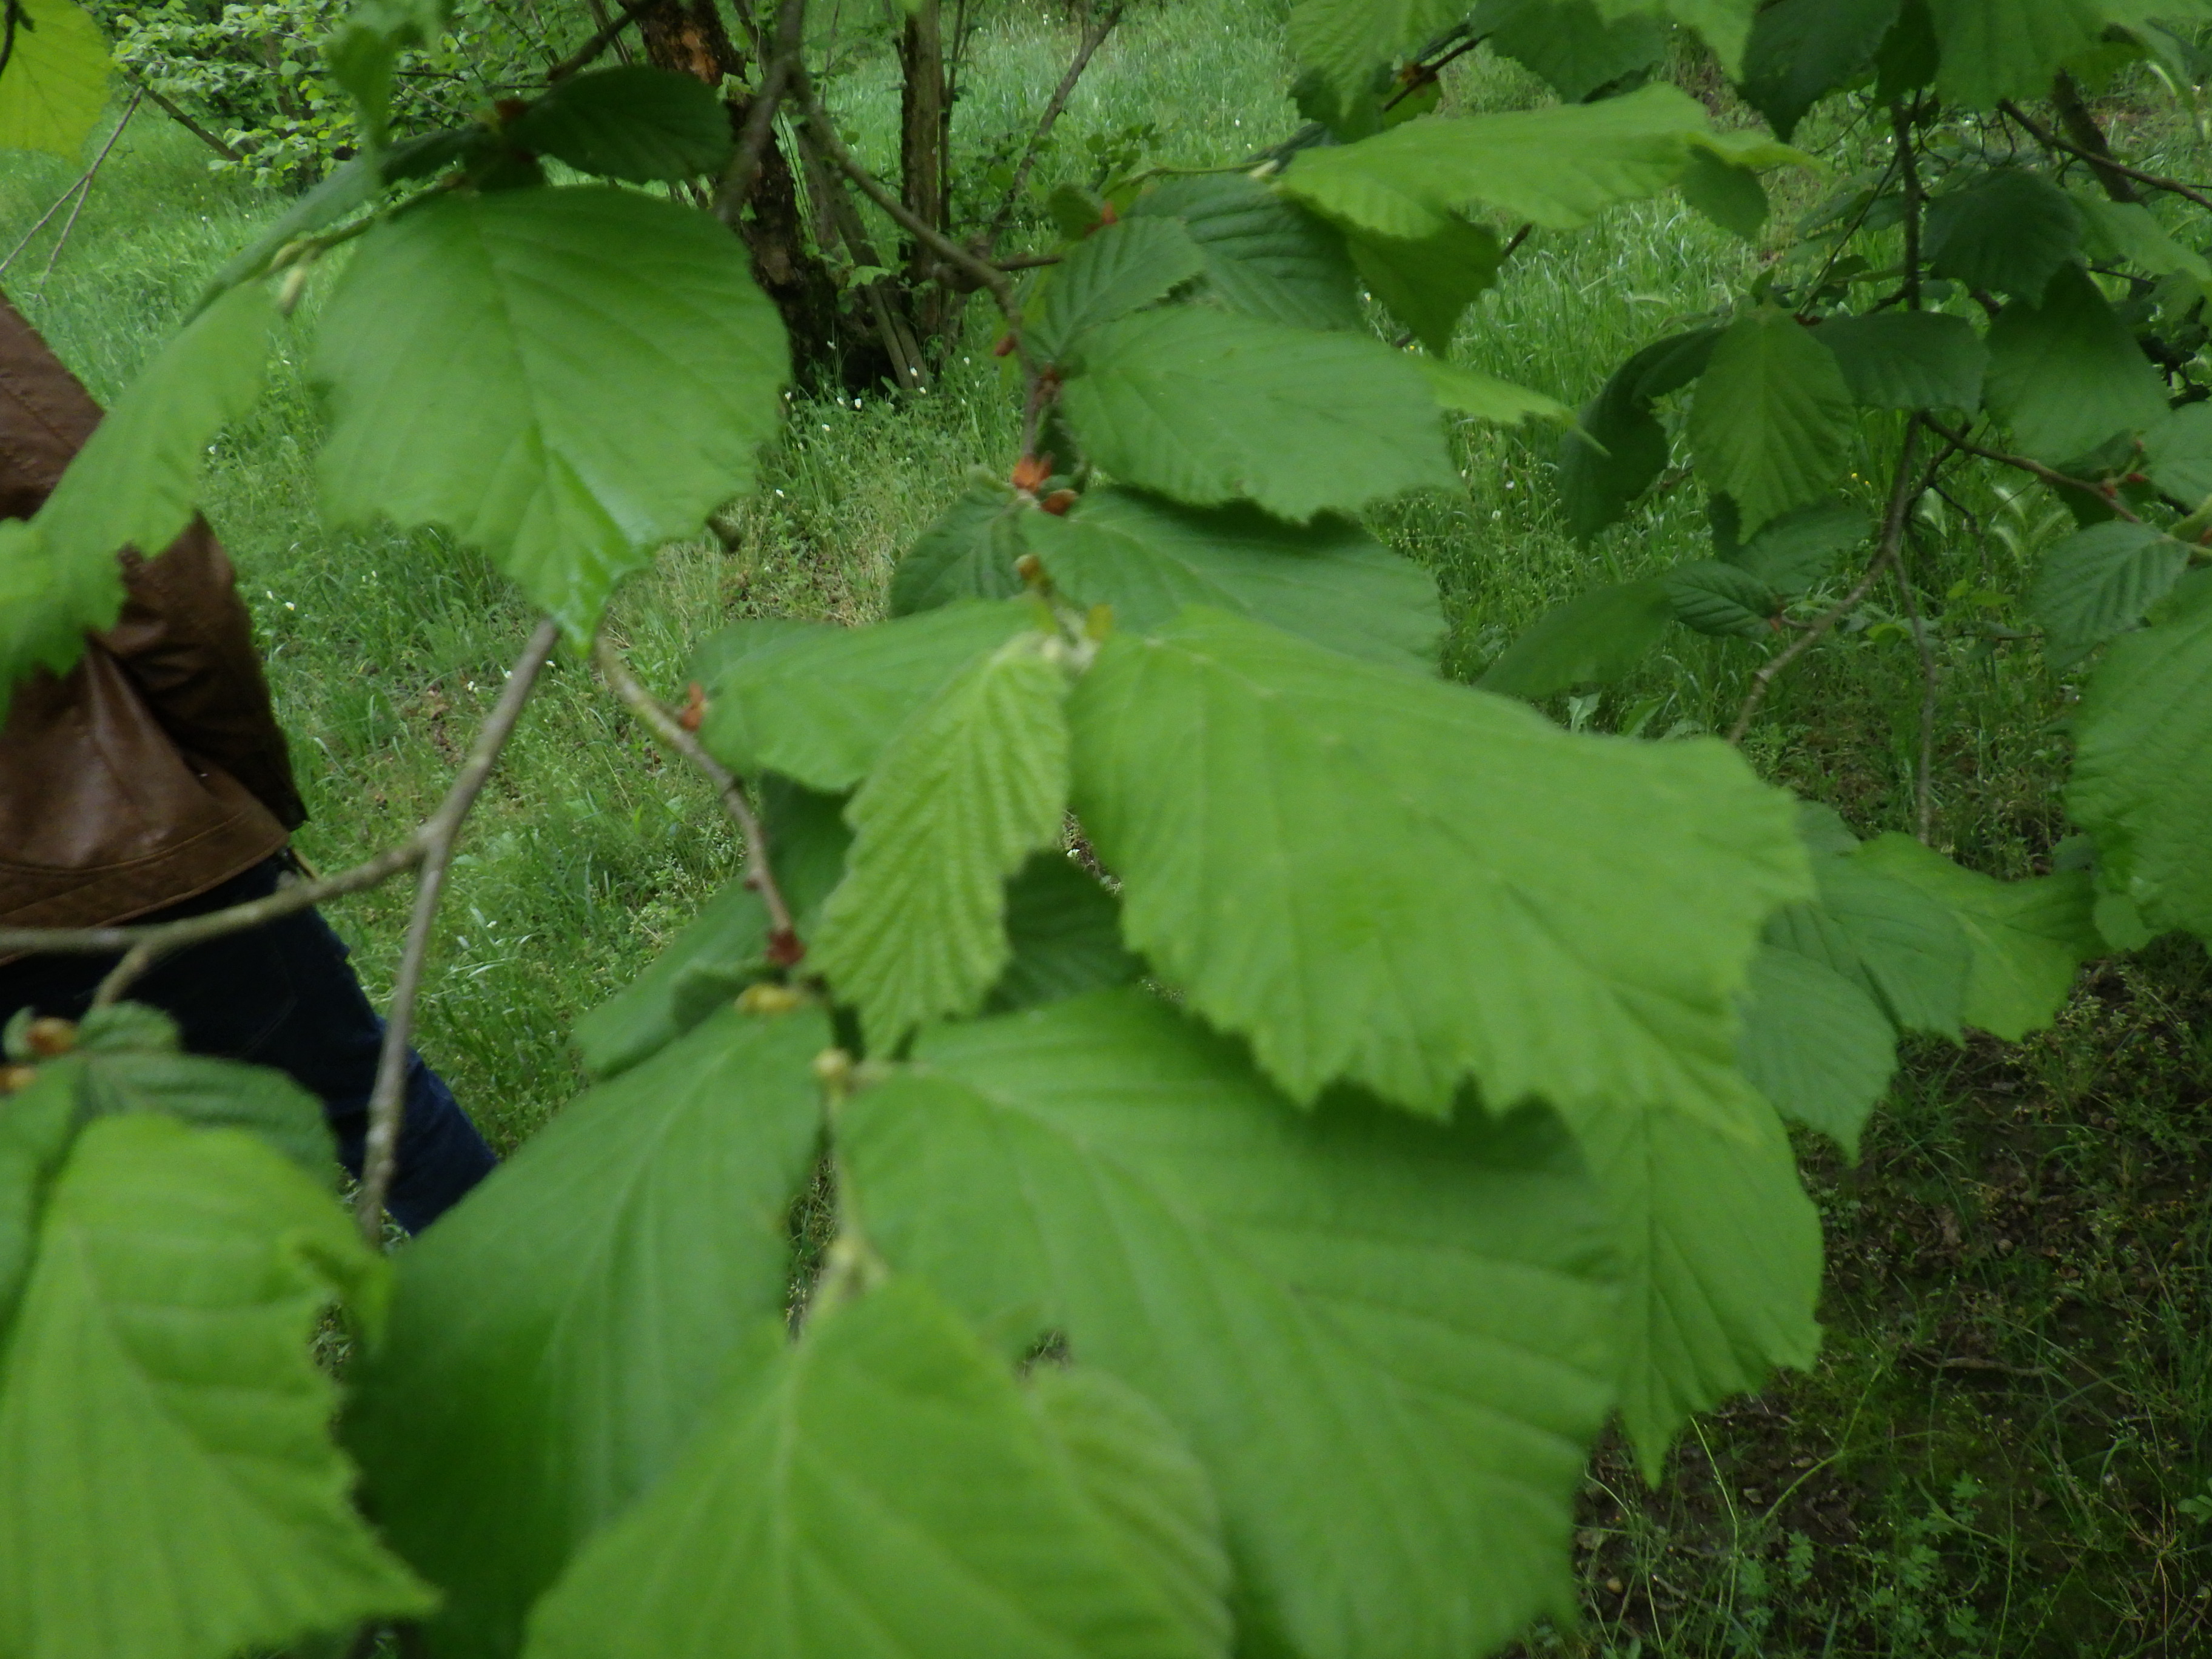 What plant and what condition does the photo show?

hazel, healthy
